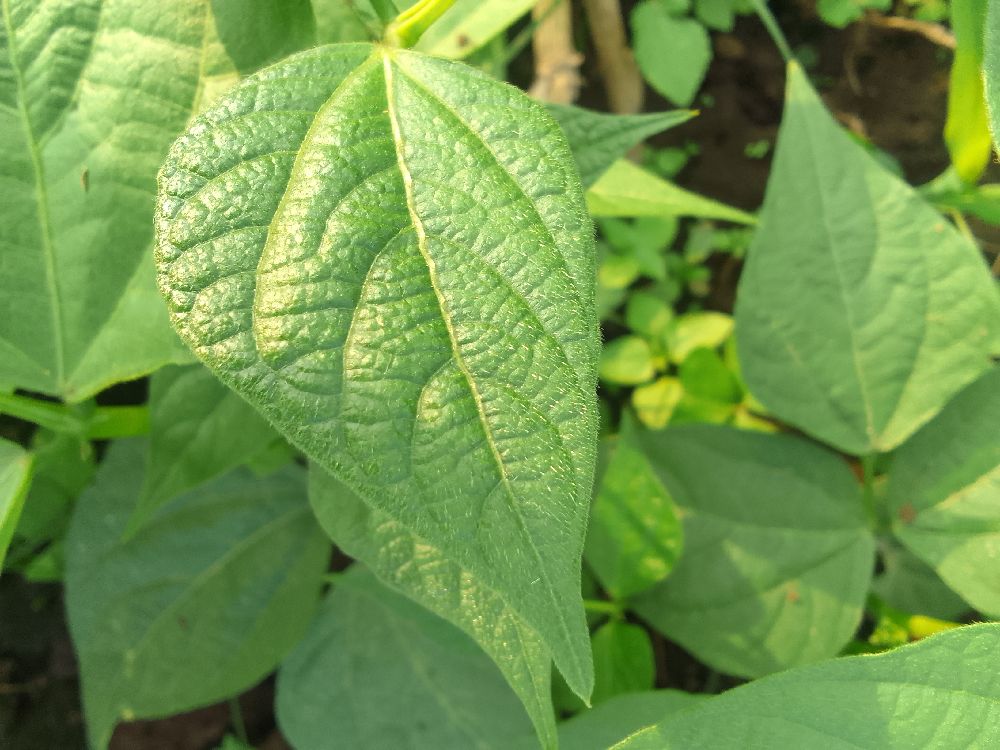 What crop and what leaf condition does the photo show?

common bean, healthy
